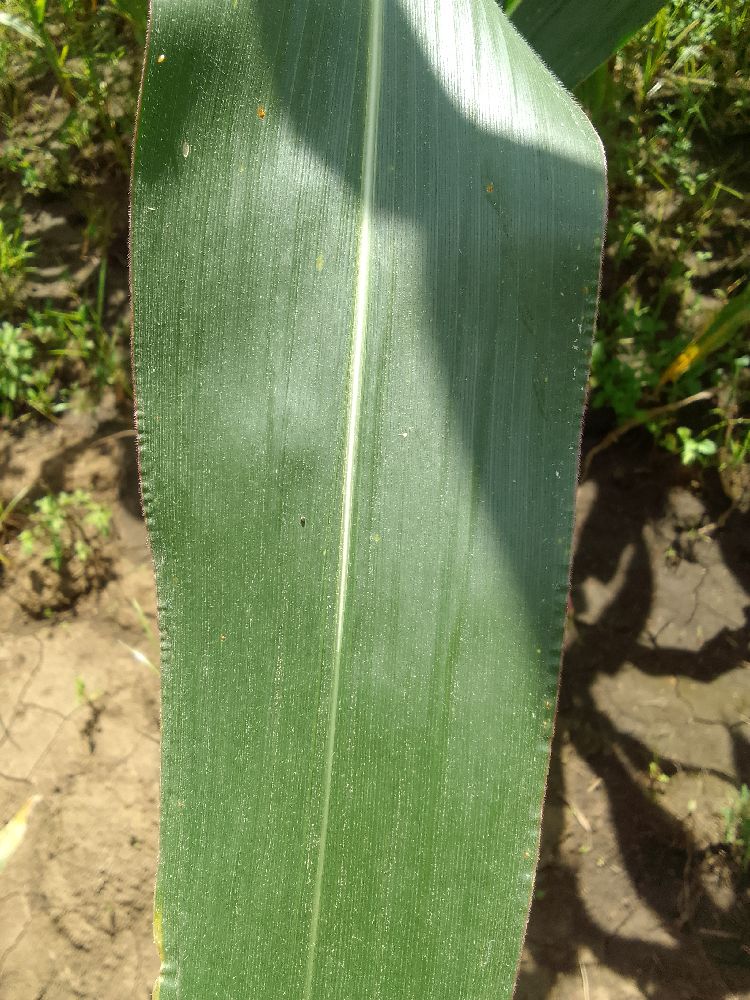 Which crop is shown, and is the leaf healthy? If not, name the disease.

maize, healthy
